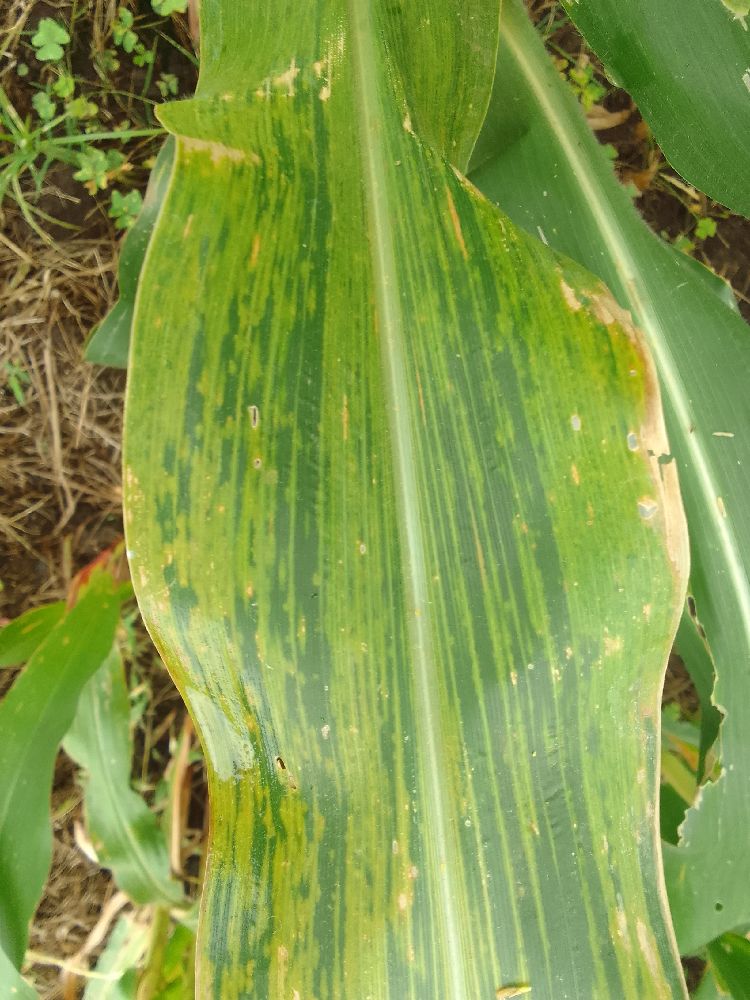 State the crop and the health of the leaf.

maize, maize lethal necrosis
